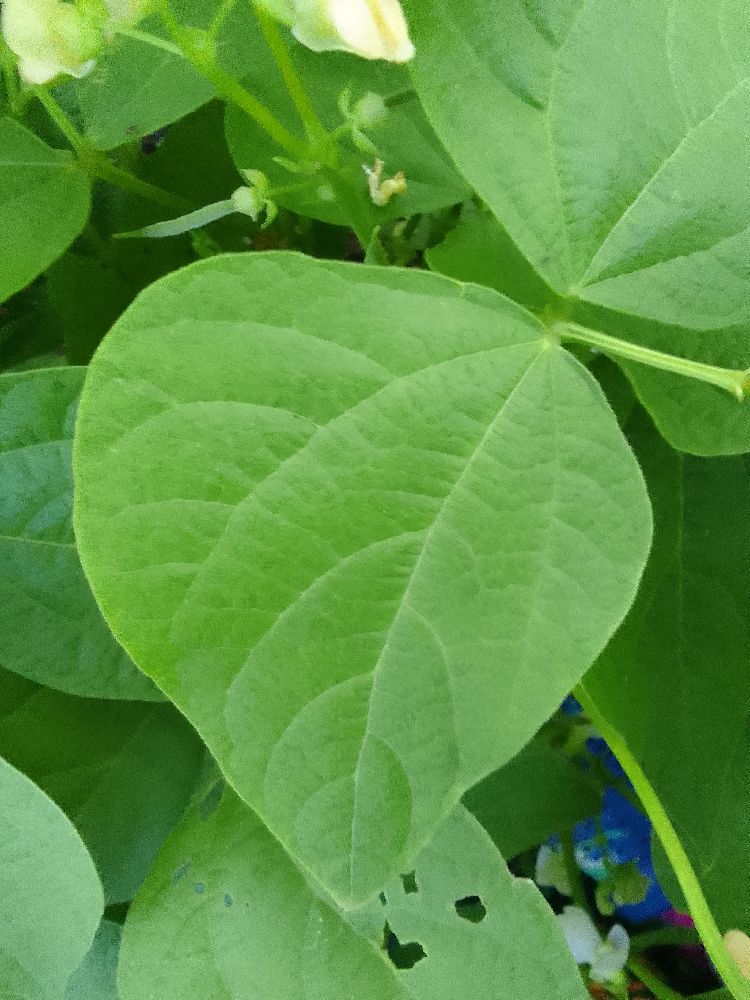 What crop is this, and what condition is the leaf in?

common bean, healthy
